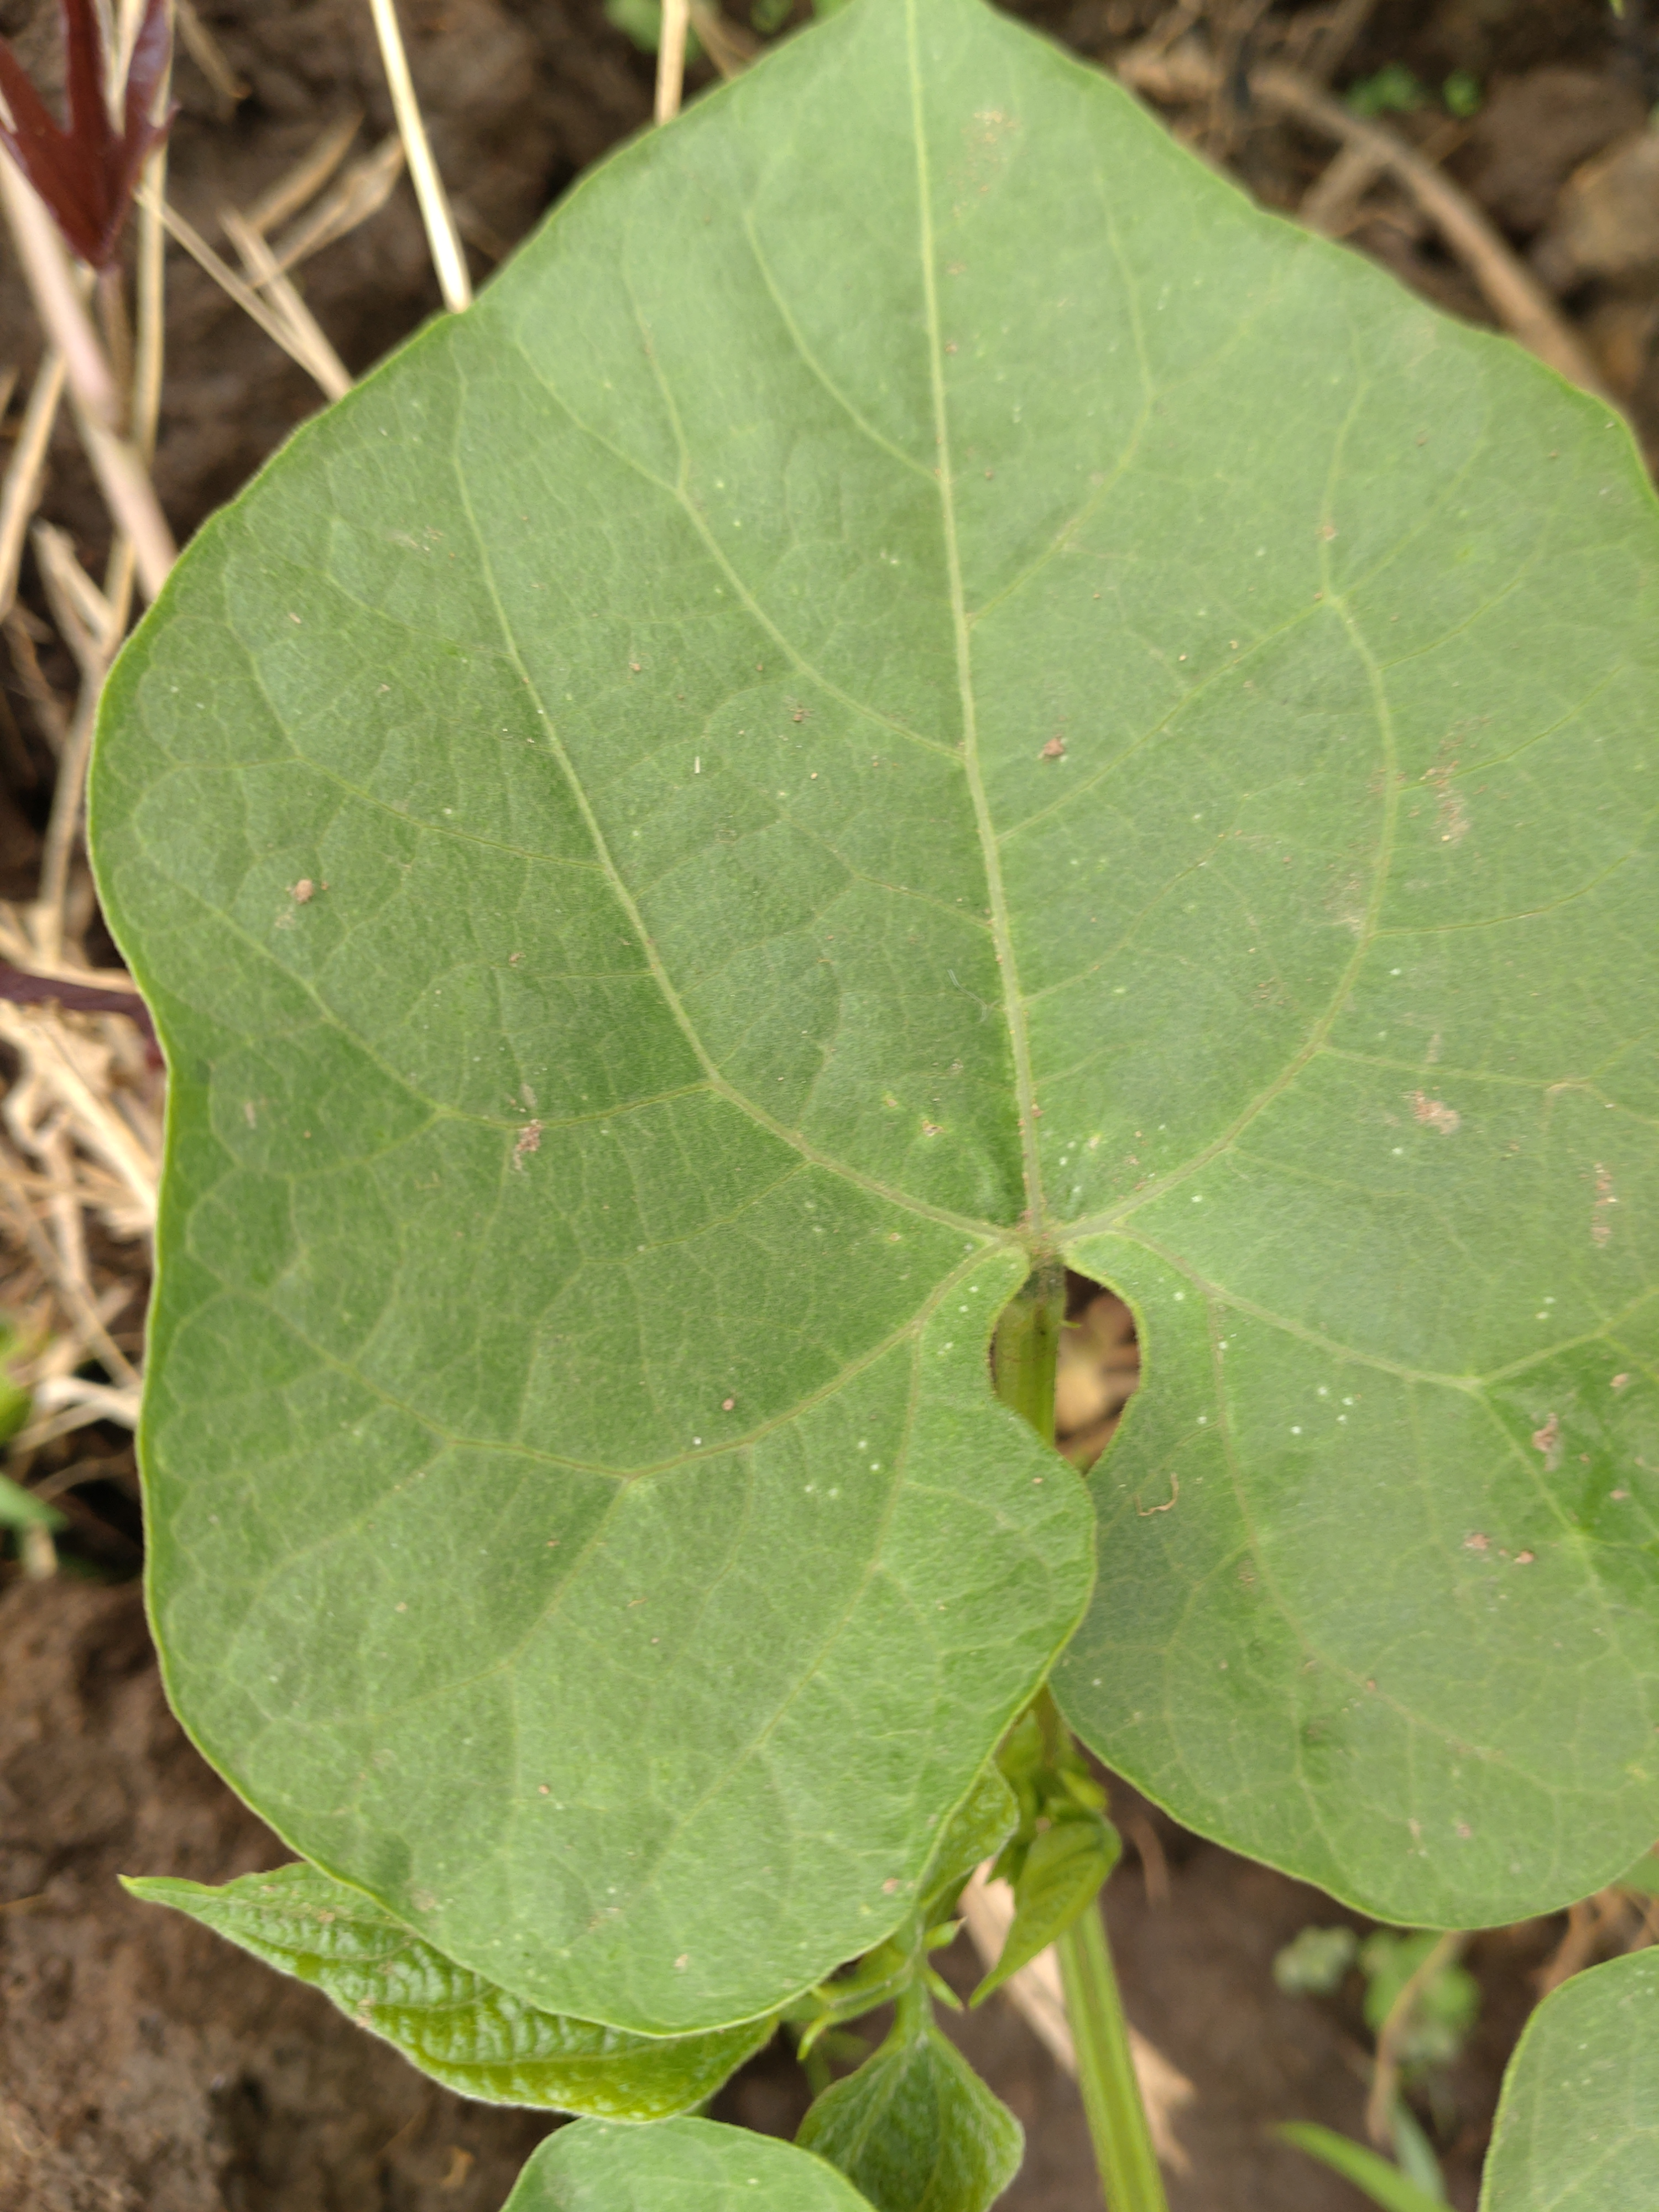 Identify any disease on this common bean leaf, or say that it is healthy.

healthy
